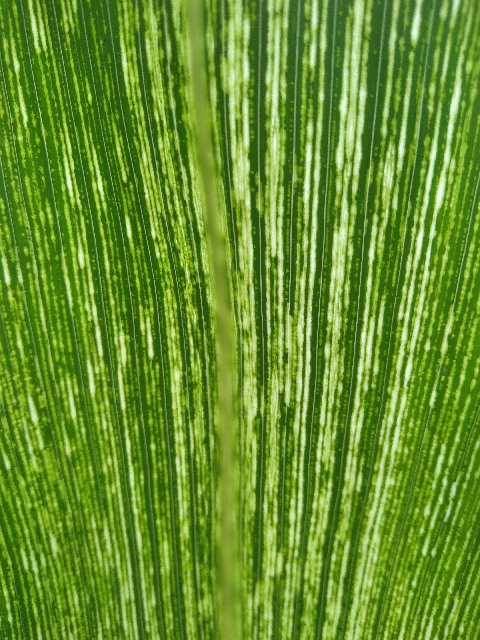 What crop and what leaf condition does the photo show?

maize, maize streak virus
